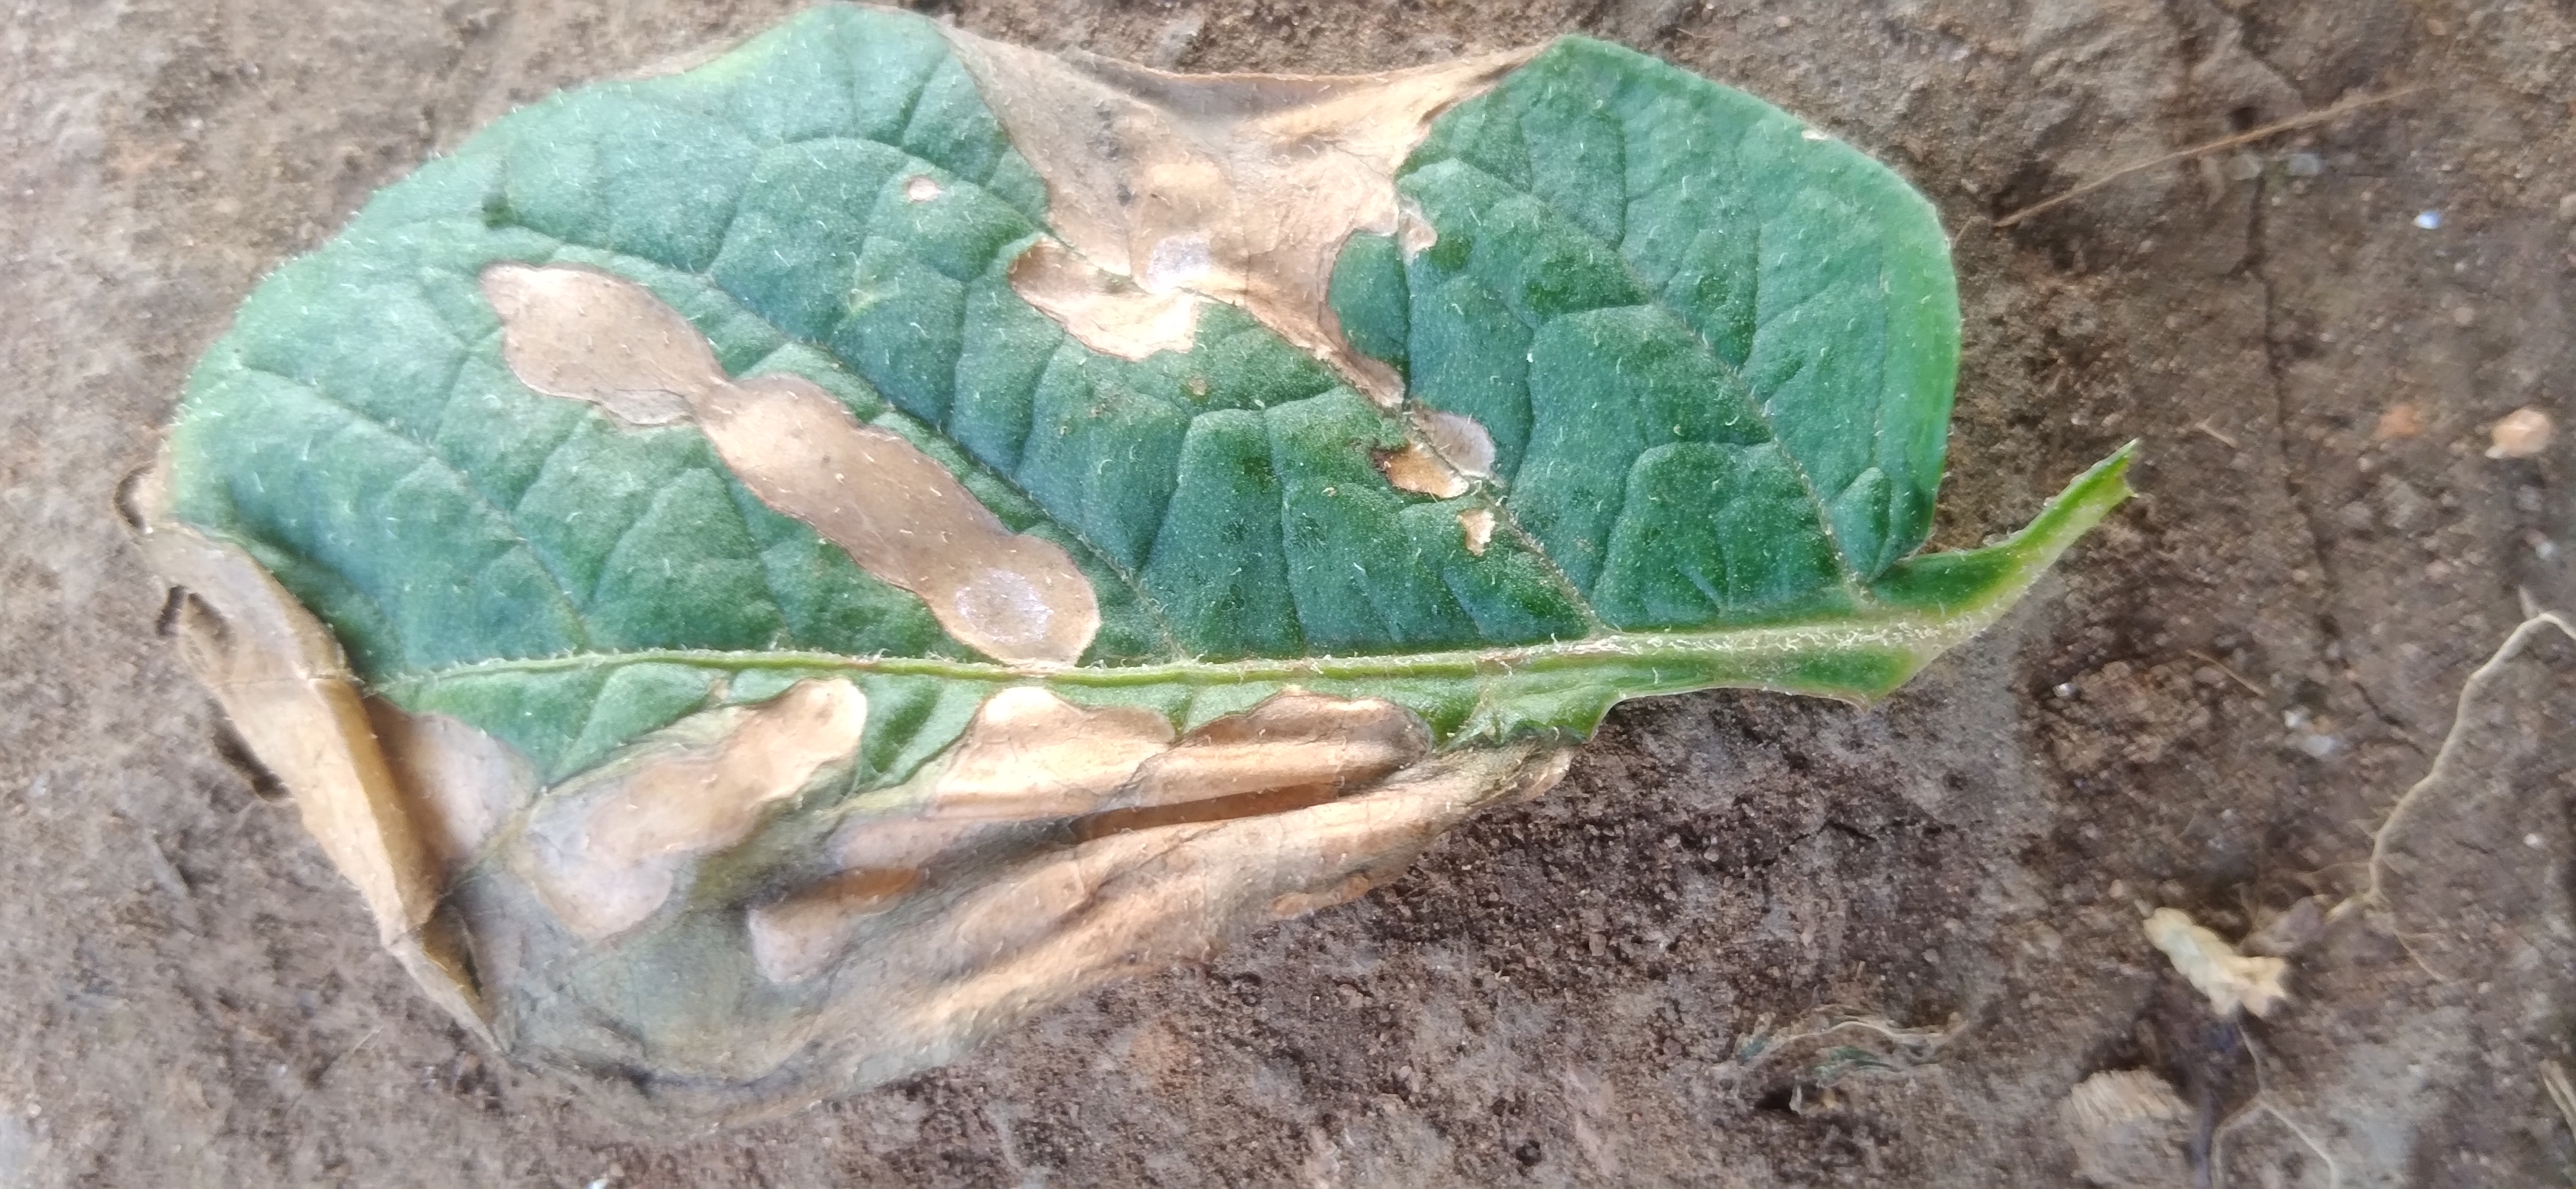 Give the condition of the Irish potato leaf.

early blight
